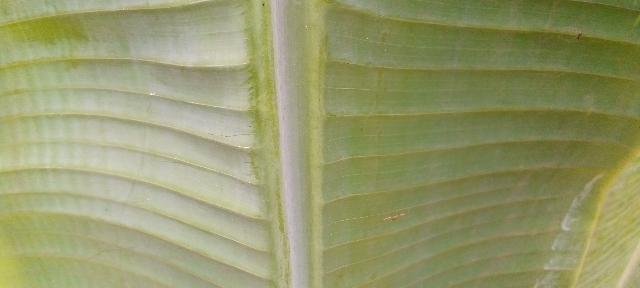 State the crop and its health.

banana, healthy
